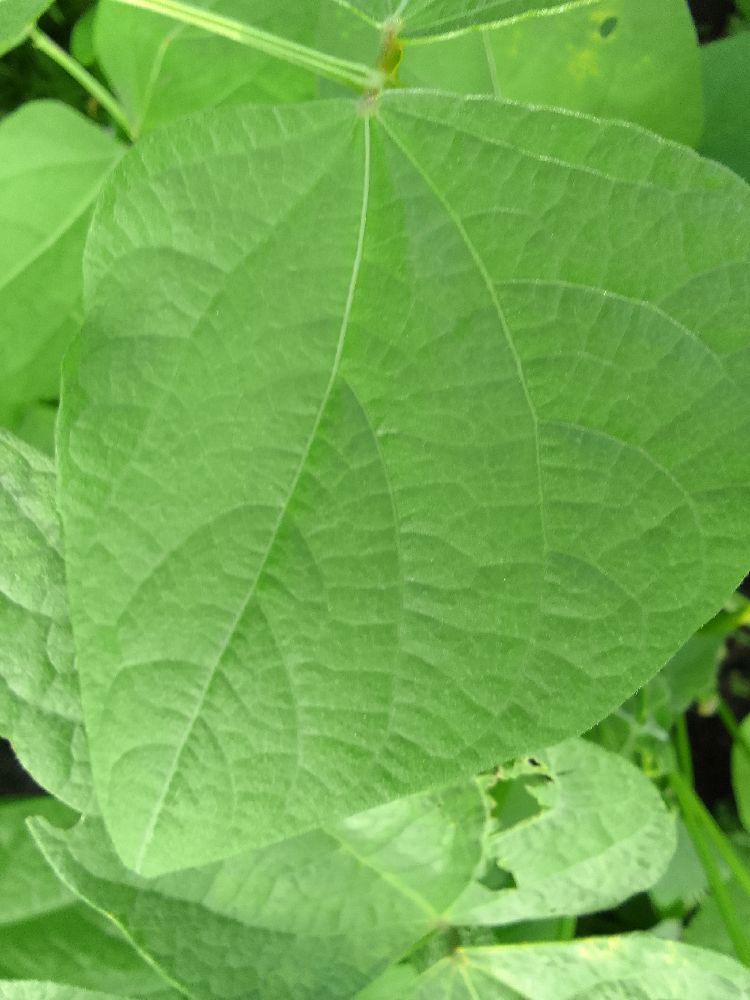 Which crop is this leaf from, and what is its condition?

common bean, healthy
